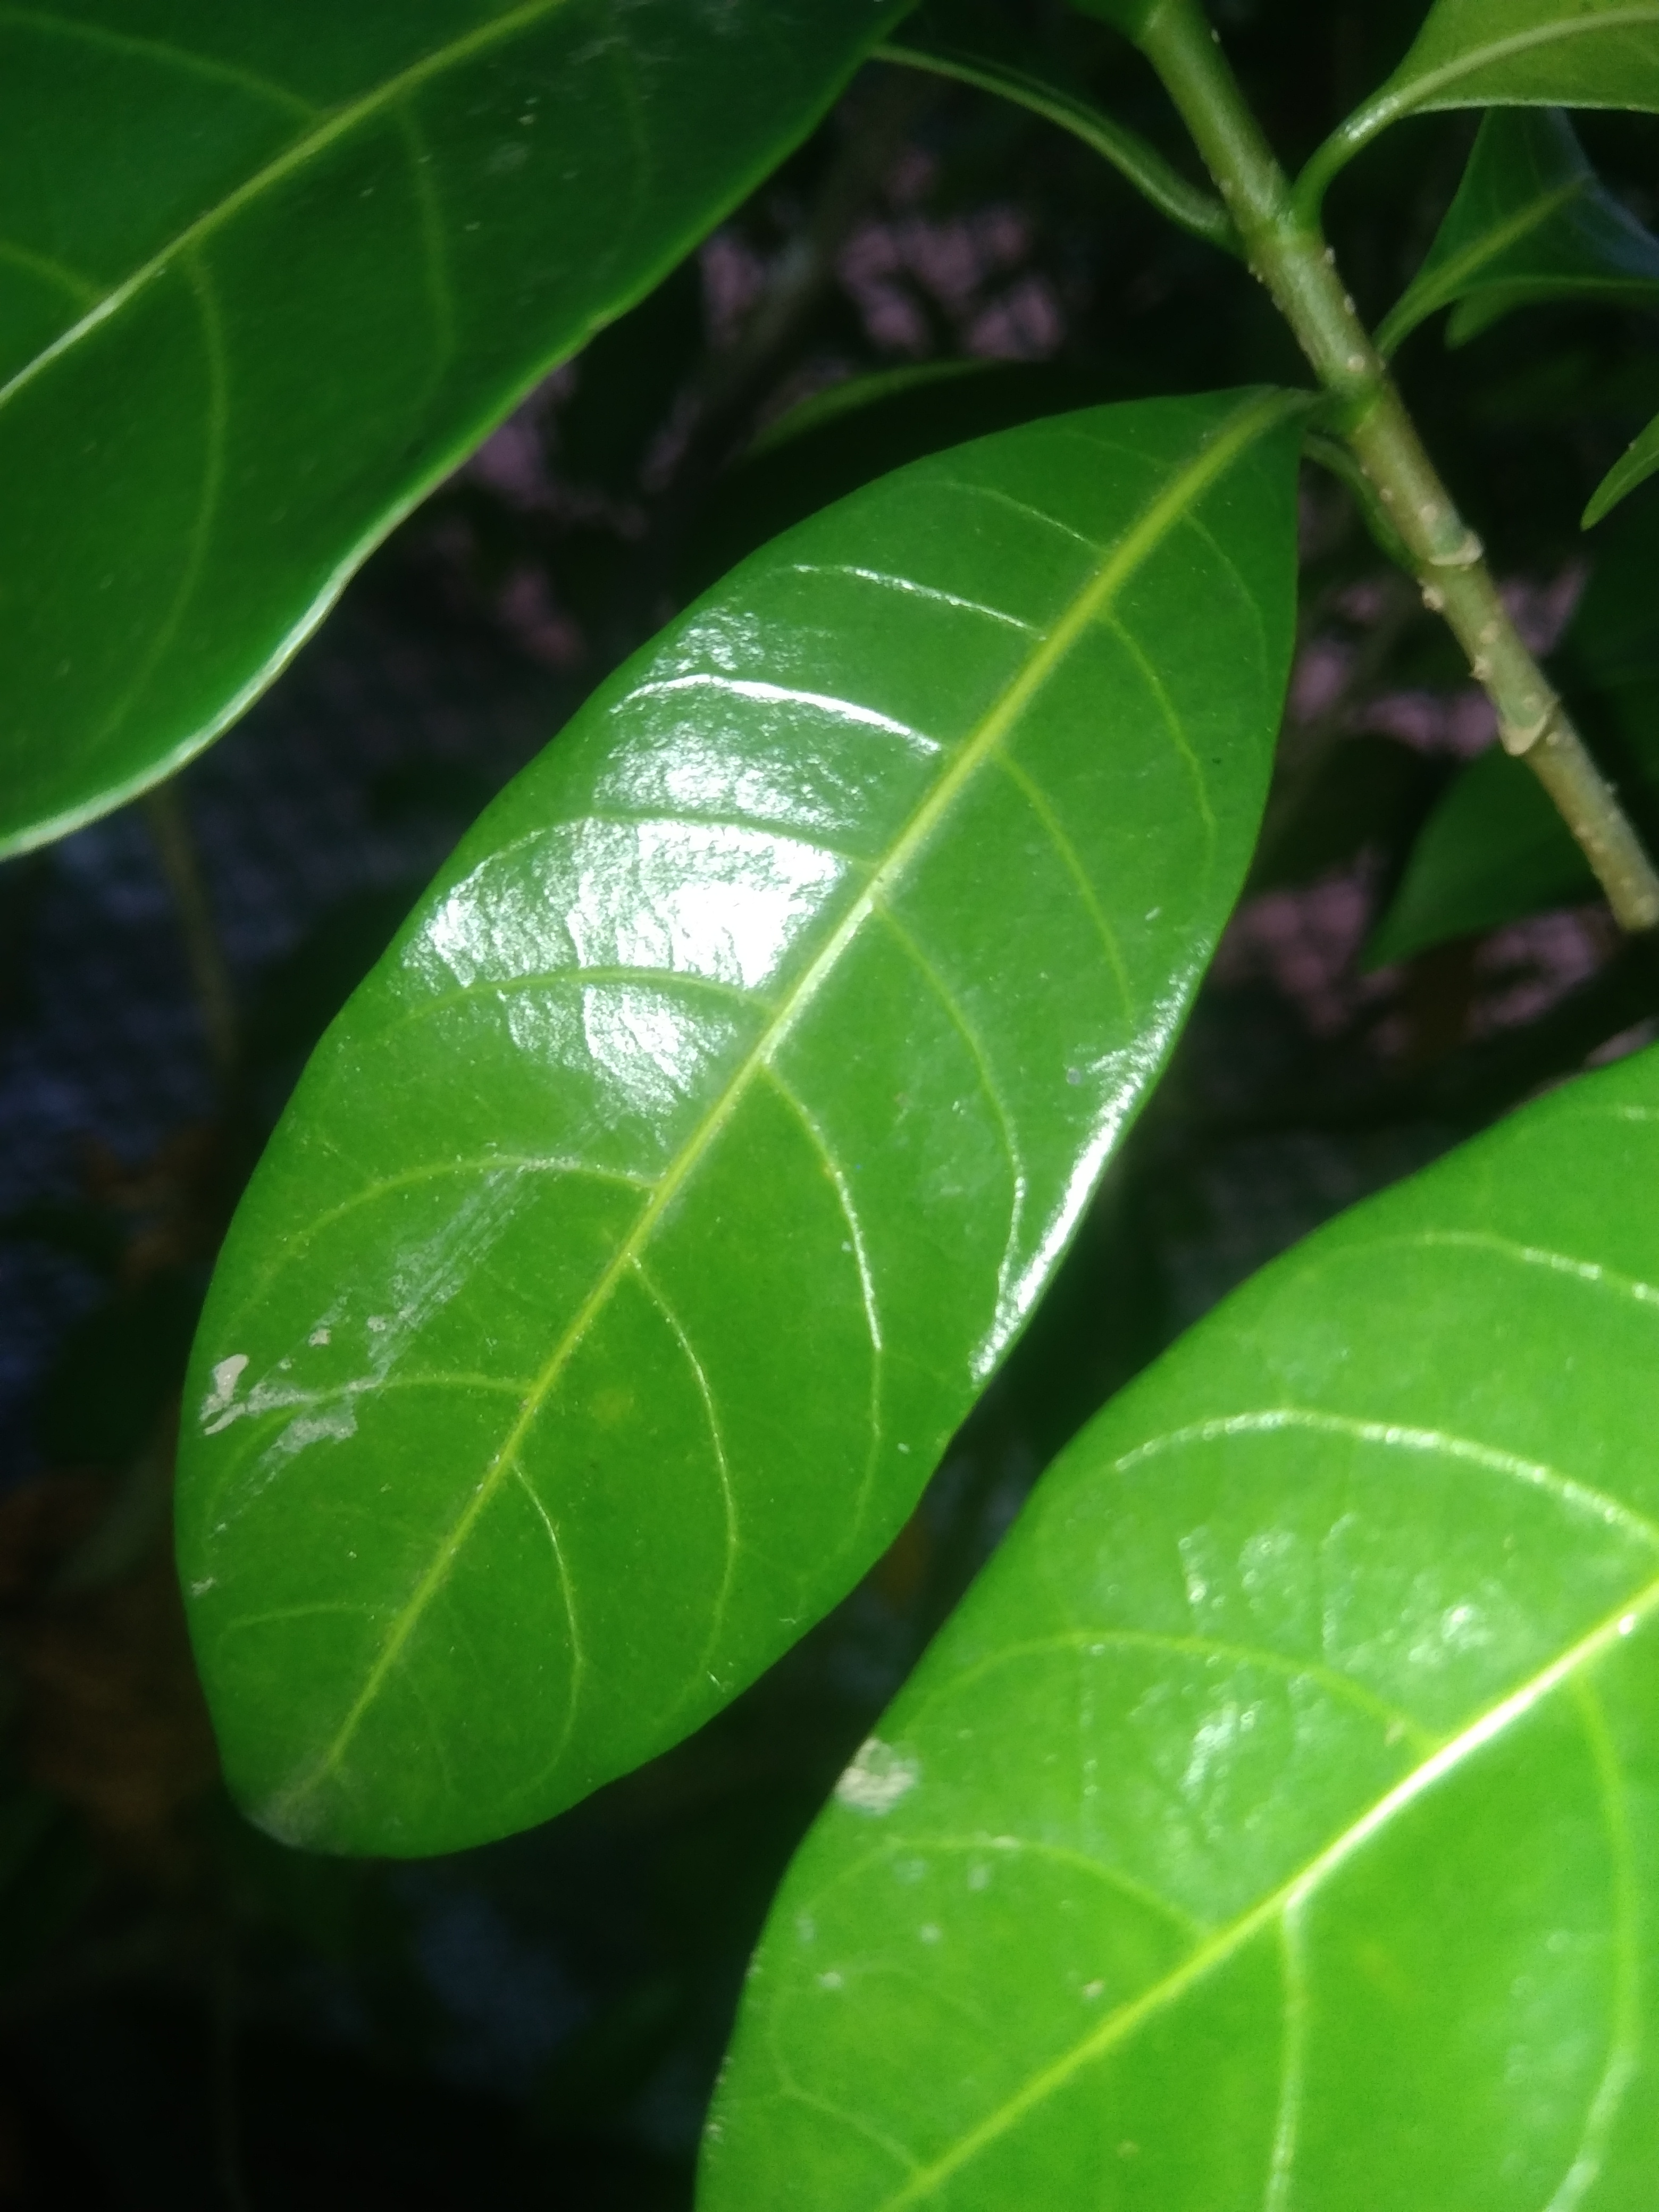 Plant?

togor
